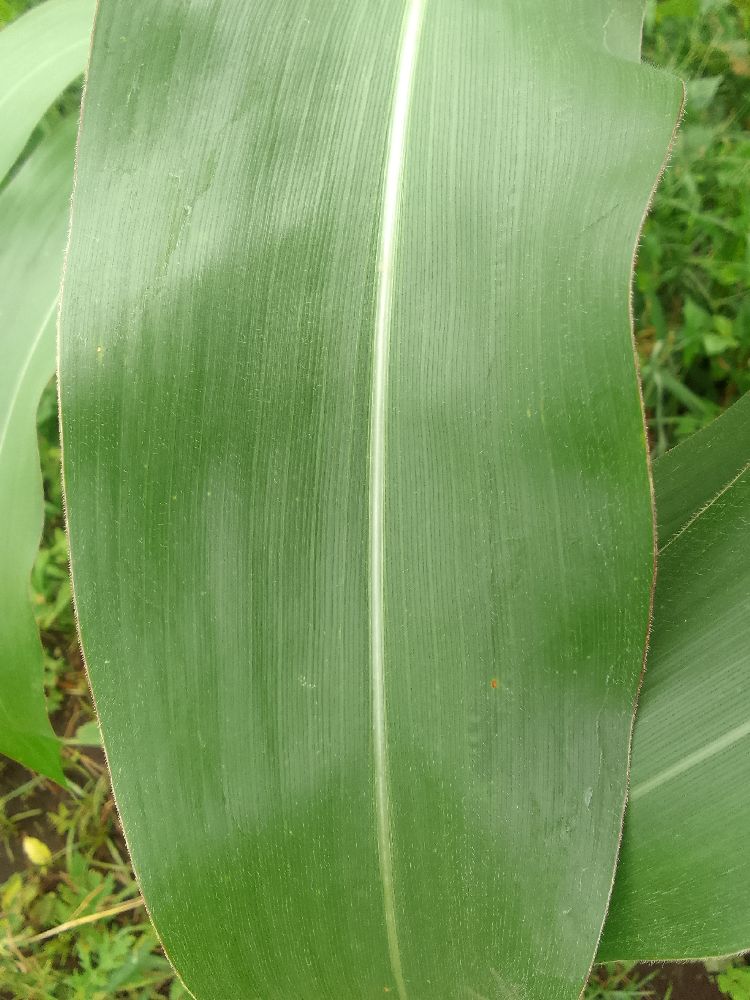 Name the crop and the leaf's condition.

maize, healthy
